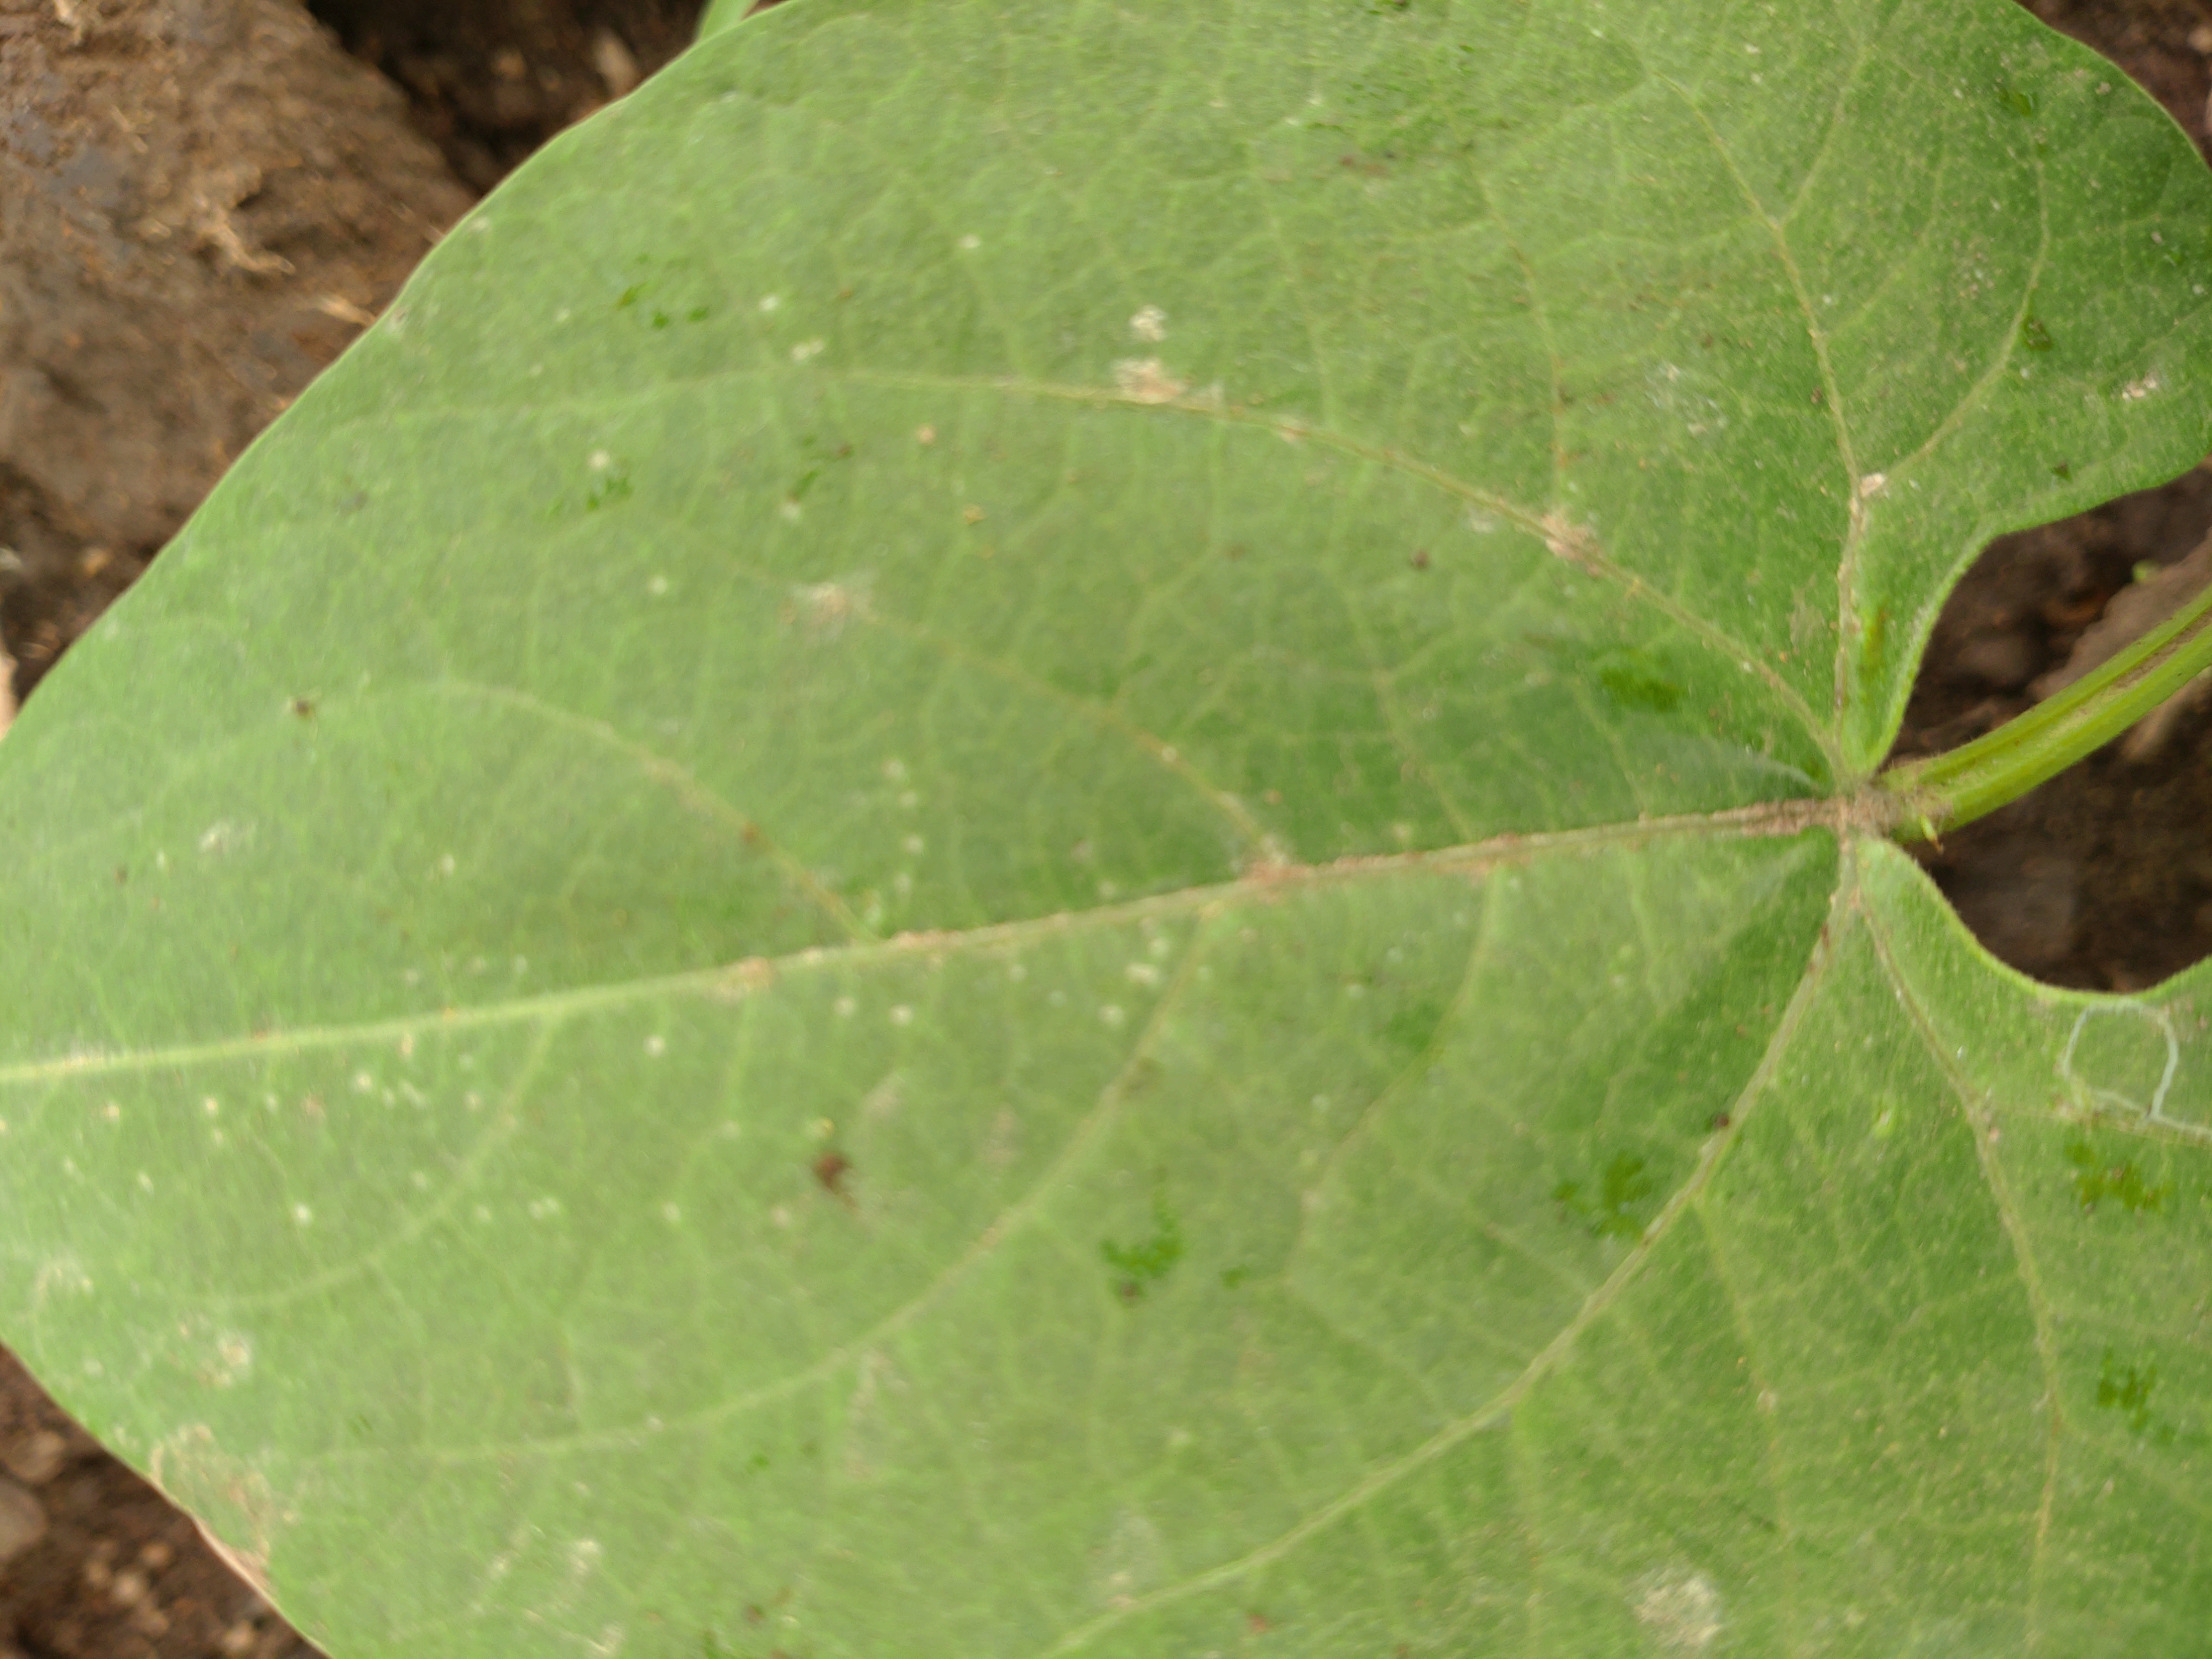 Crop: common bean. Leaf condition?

healthy
